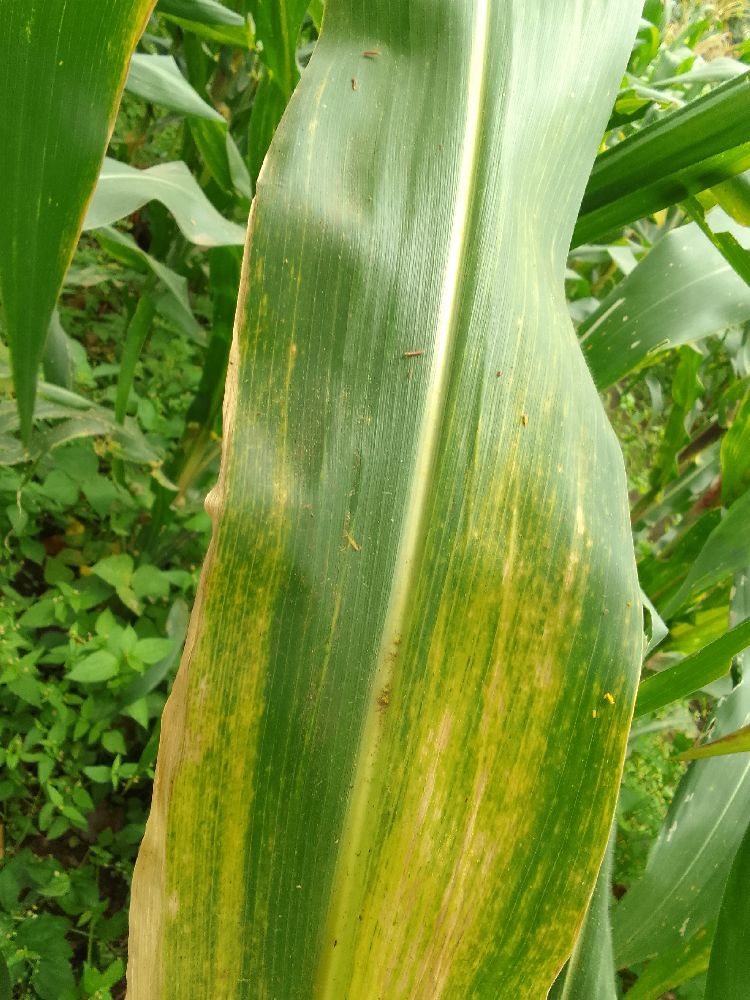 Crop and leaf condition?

maize, maize lethal necrosis
